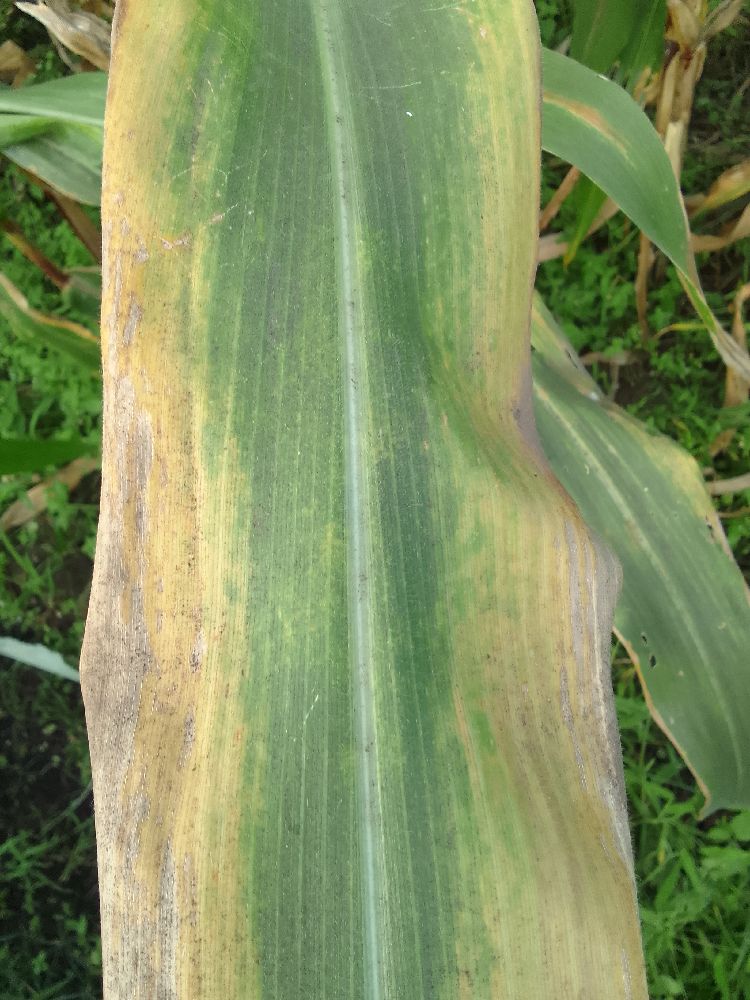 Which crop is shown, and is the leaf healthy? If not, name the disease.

maize, maize lethal necrosis
